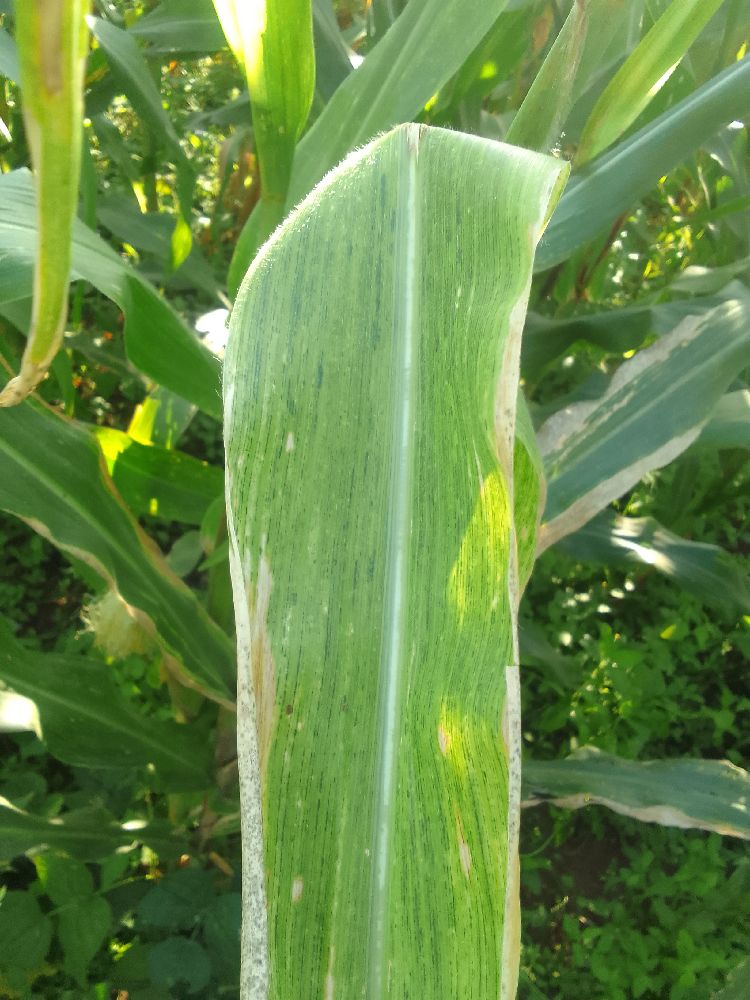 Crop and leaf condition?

maize, maize lethal necrosis
